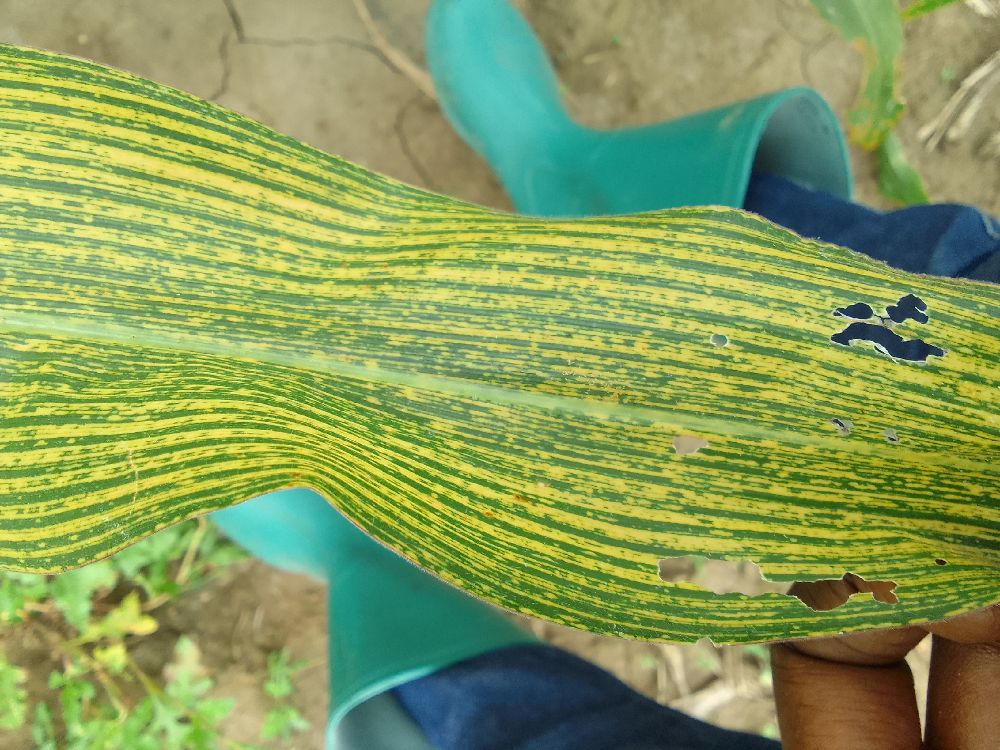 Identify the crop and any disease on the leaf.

maize, maize streak virus
